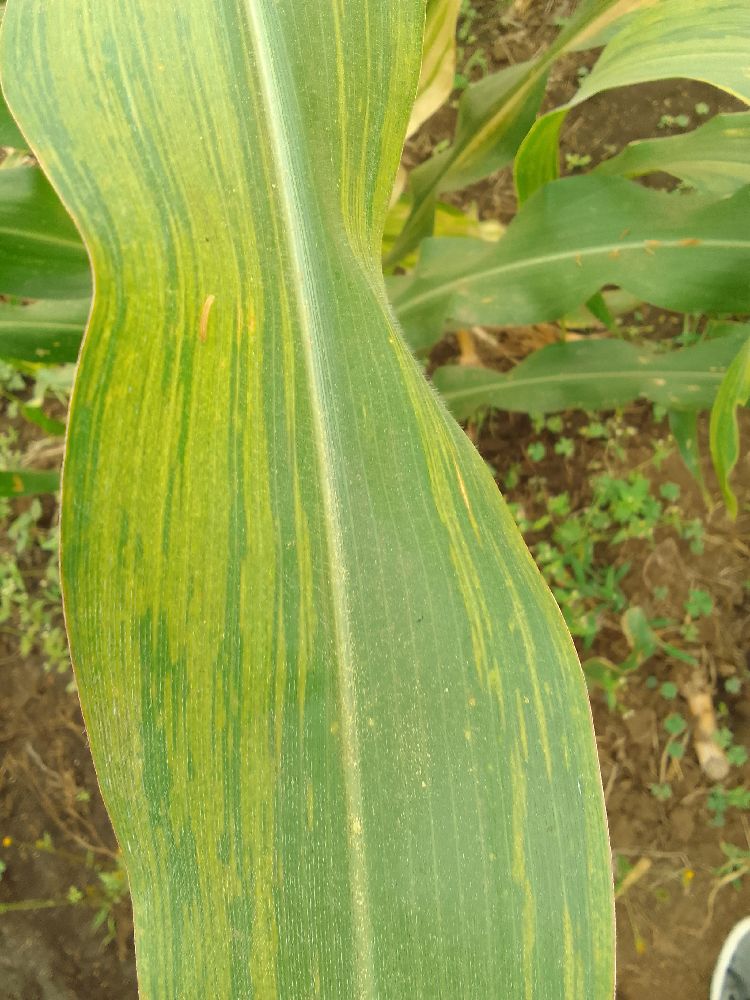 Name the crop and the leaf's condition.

maize, maize lethal necrosis
